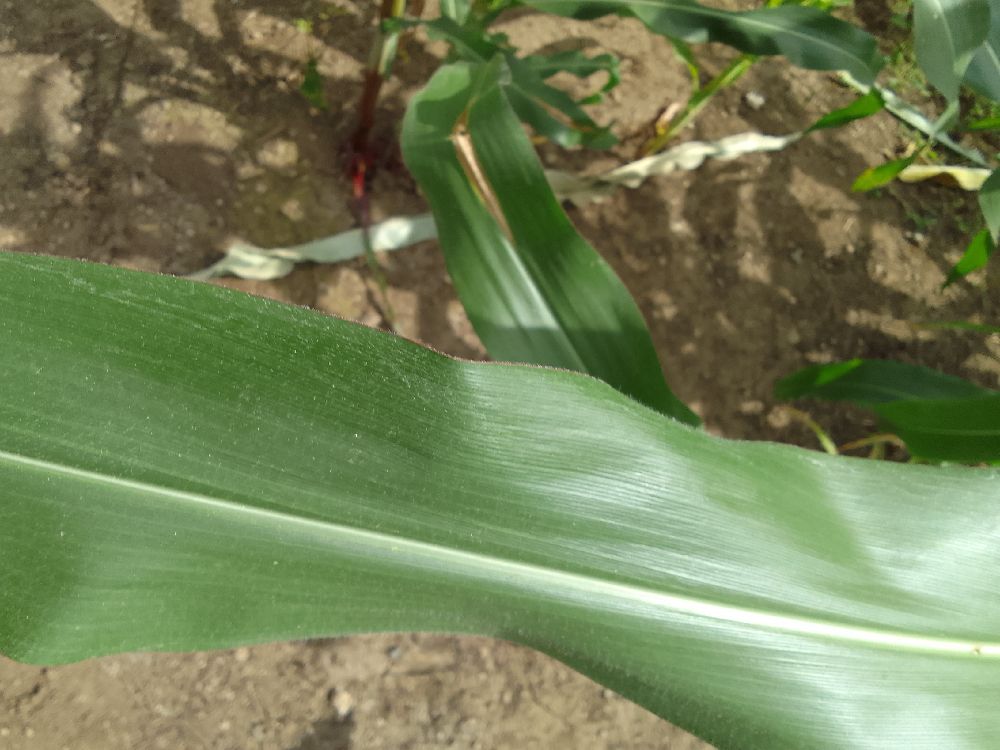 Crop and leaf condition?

maize, healthy
